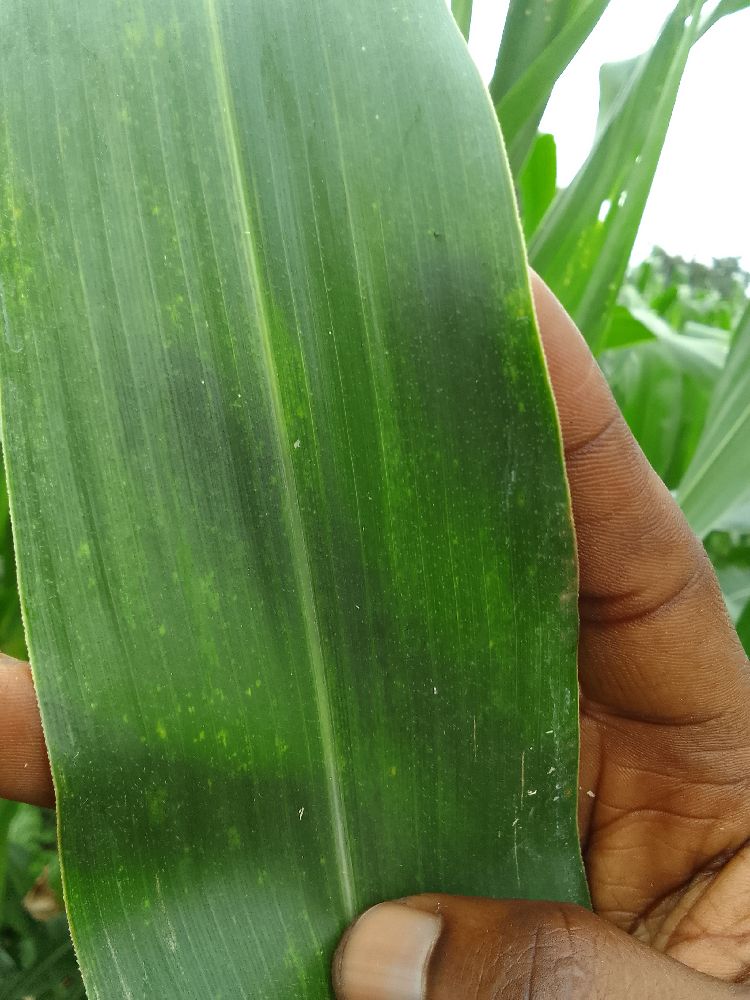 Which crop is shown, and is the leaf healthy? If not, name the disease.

maize, healthy
